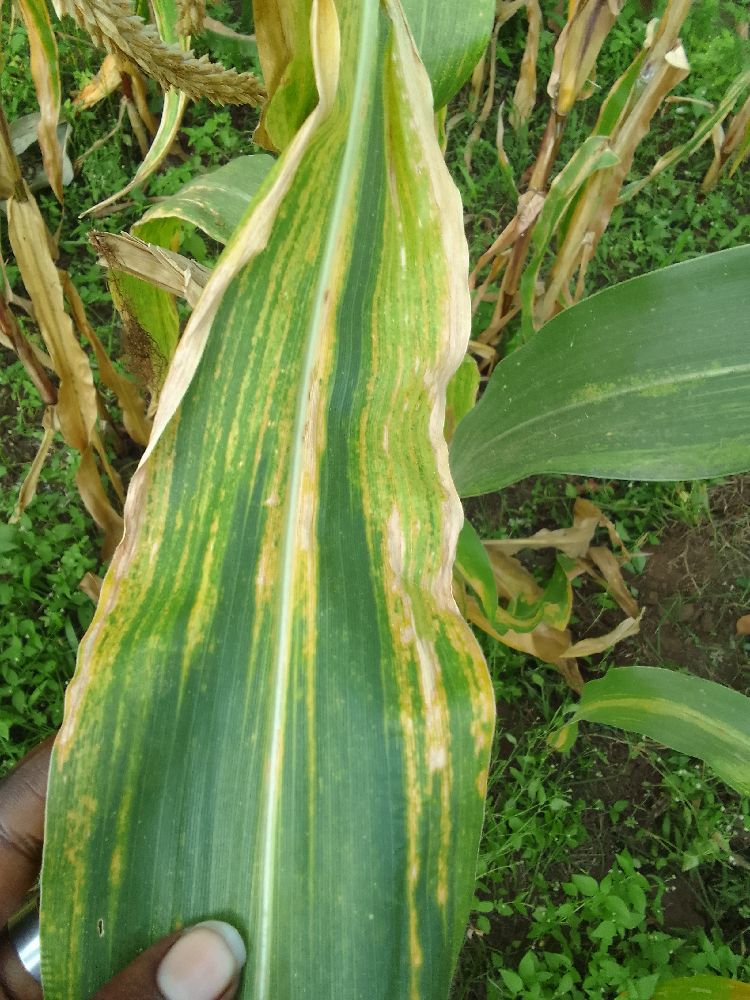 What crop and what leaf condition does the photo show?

maize, maize lethal necrosis
